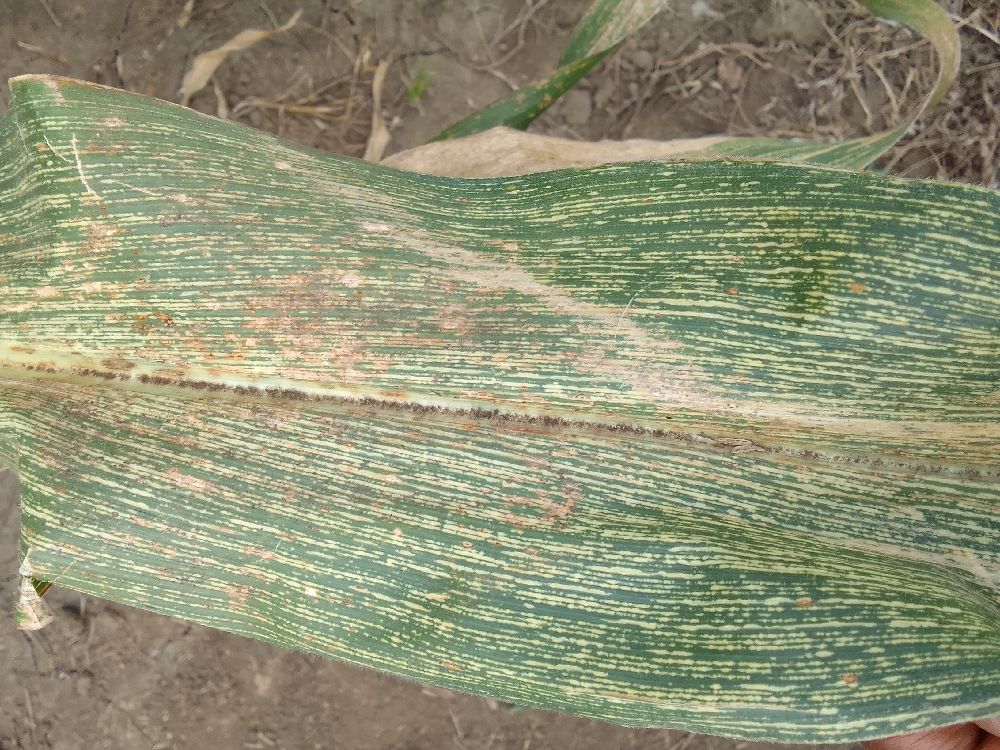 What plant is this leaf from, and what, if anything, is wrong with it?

maize, maize streak virus
